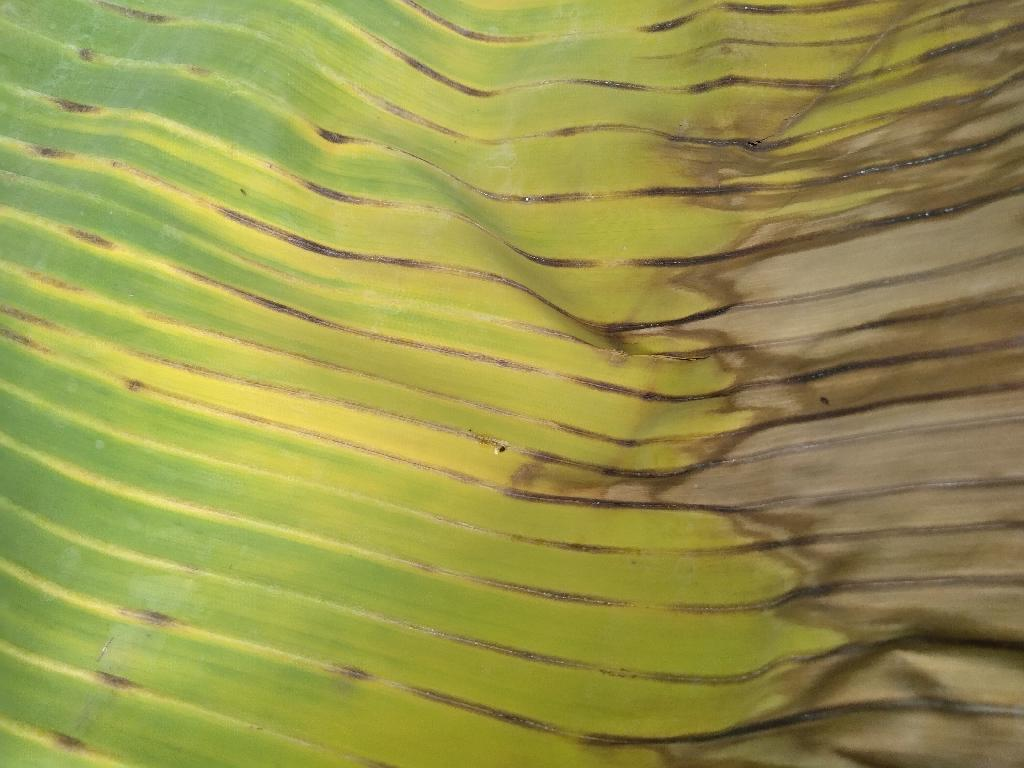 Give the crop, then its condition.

banana, fusarium wilt race 1
